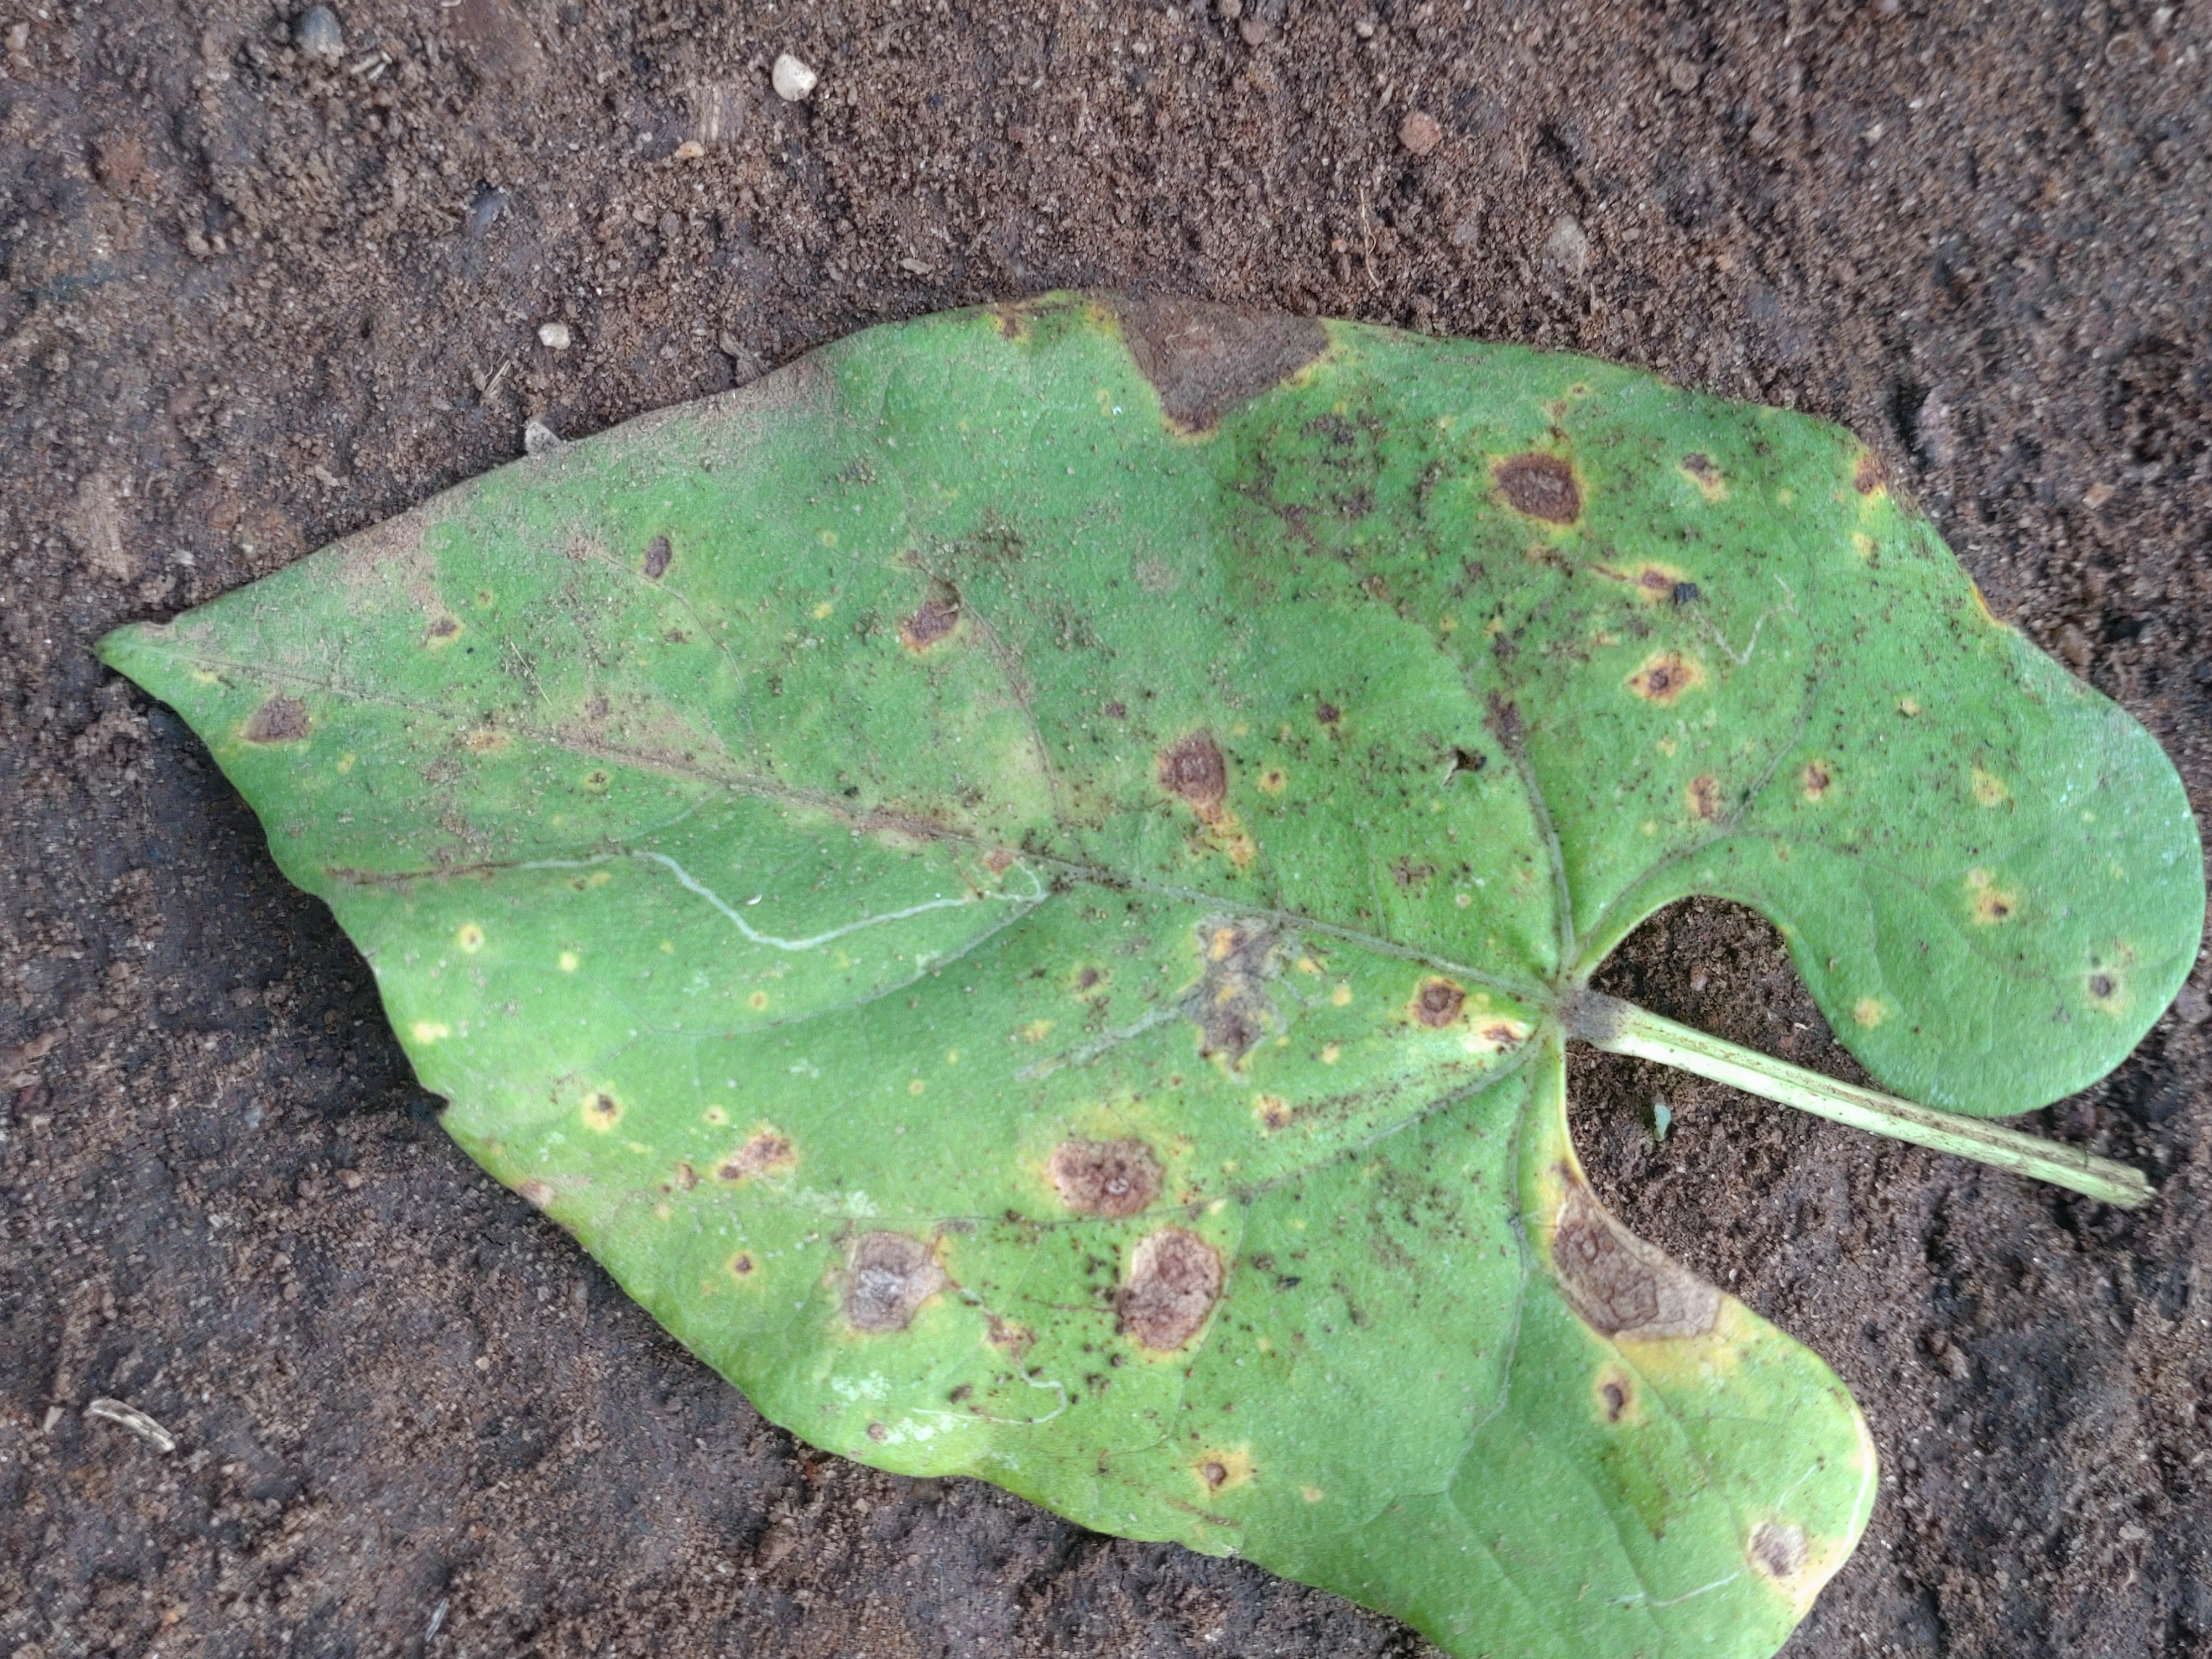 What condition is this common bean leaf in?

rust
